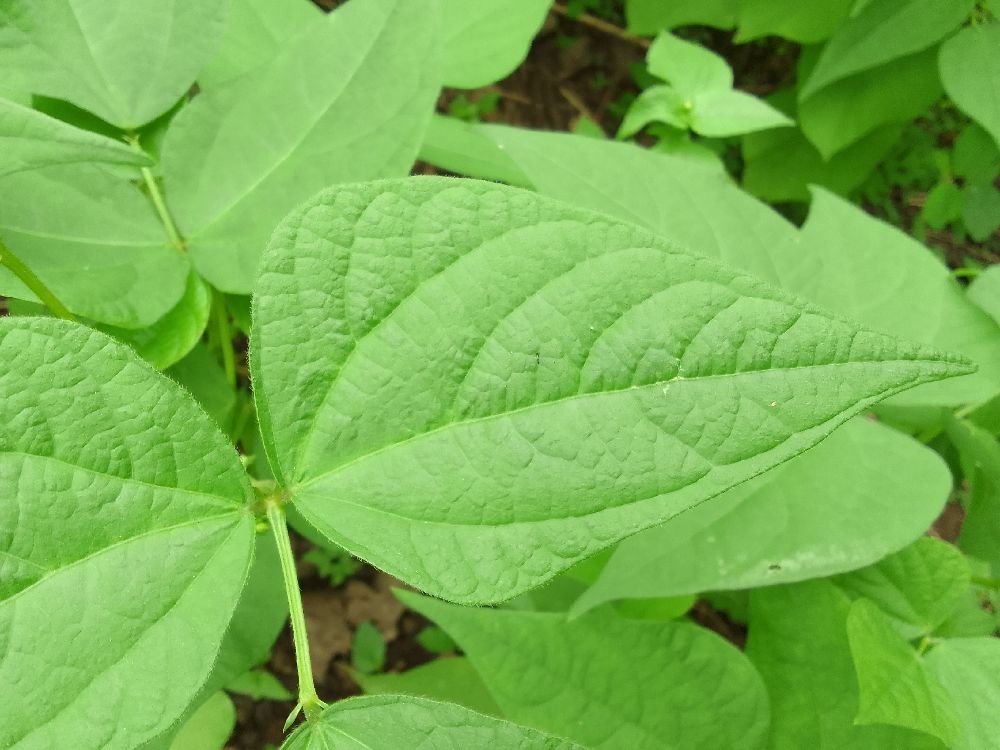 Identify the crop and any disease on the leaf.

common bean, healthy
